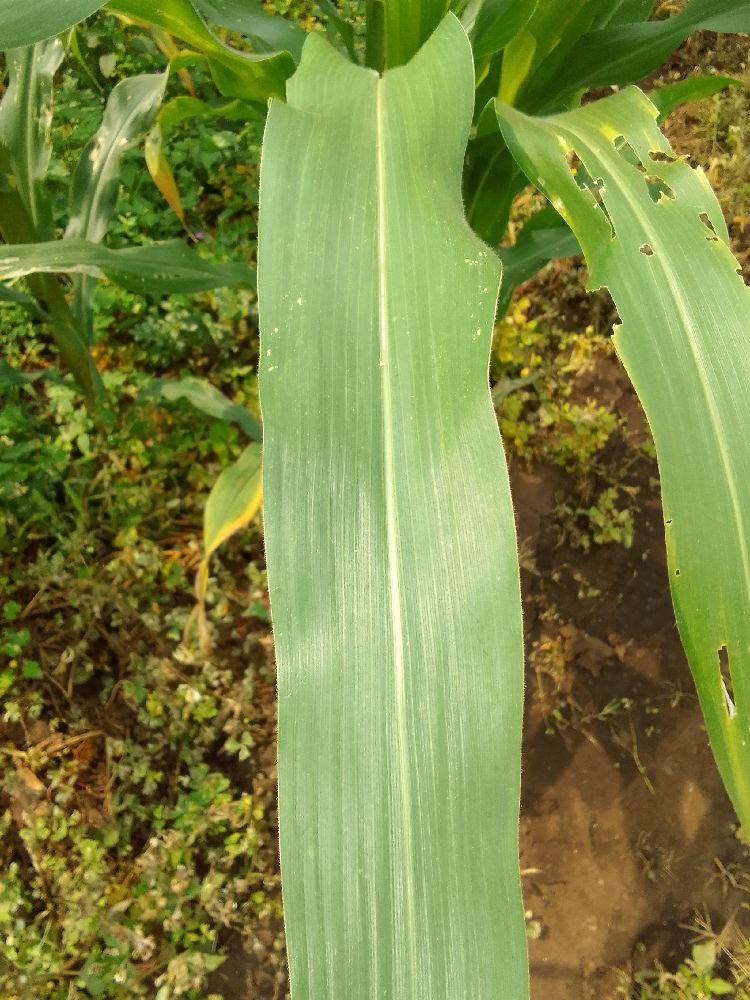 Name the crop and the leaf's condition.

maize, healthy
